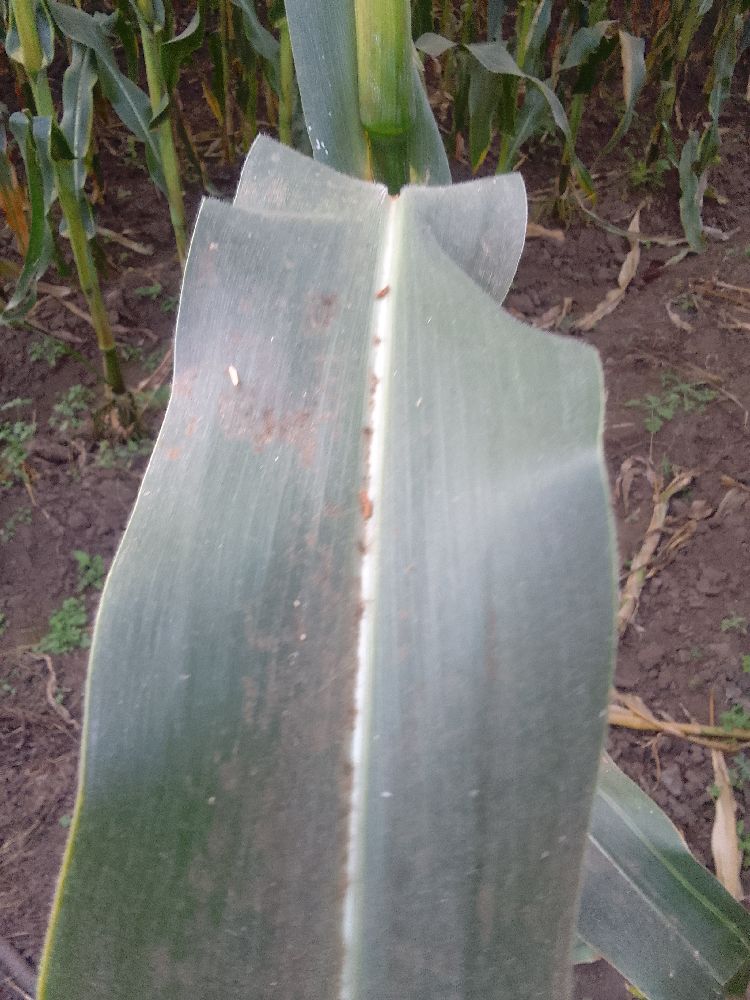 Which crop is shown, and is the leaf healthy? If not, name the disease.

maize, healthy
